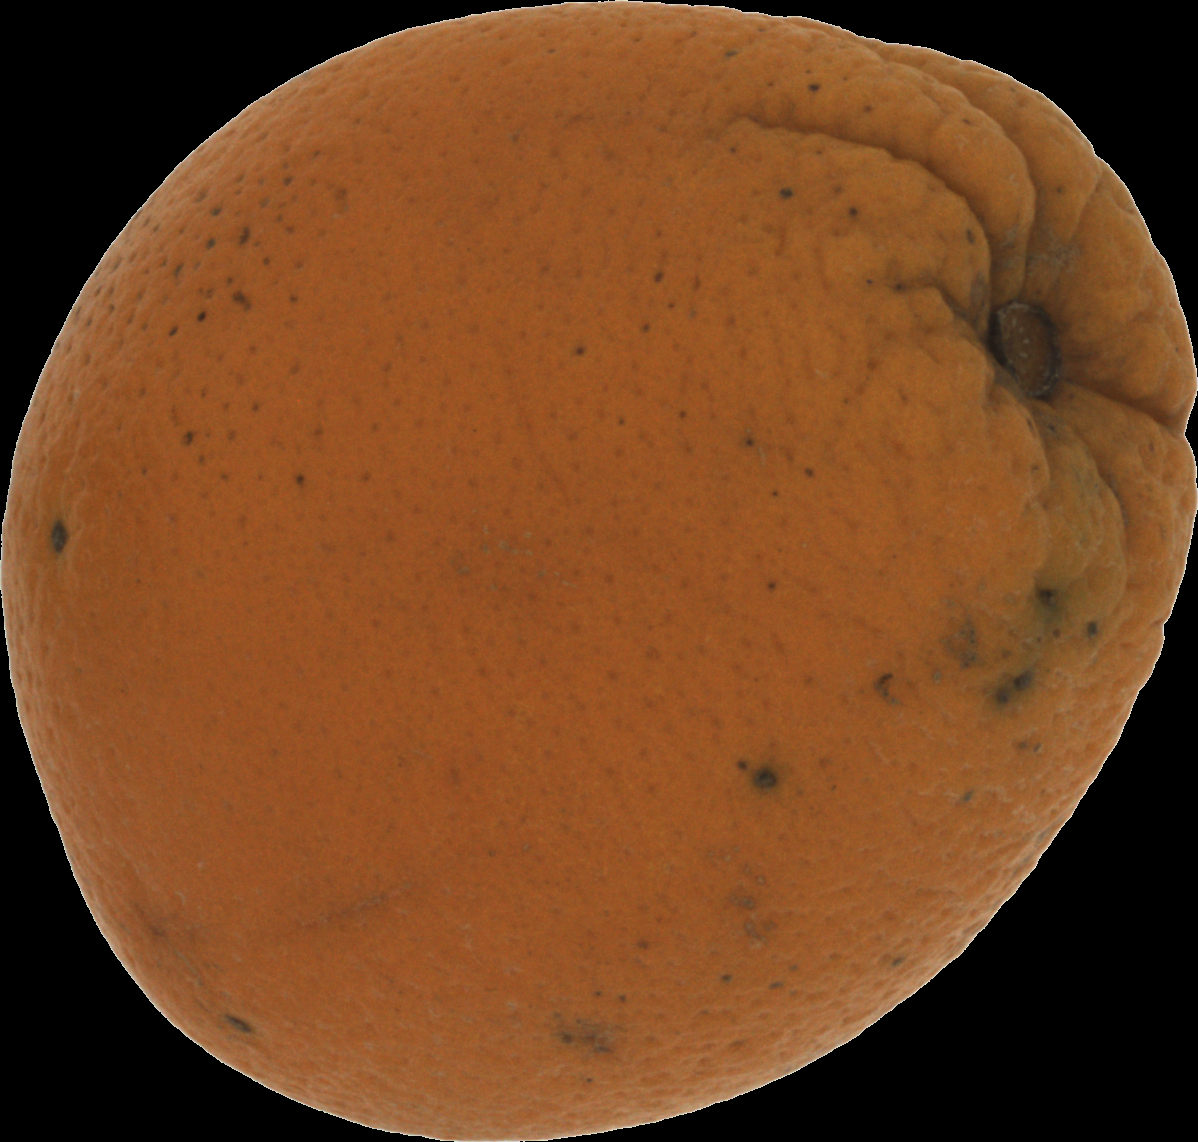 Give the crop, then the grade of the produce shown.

orange, bad
